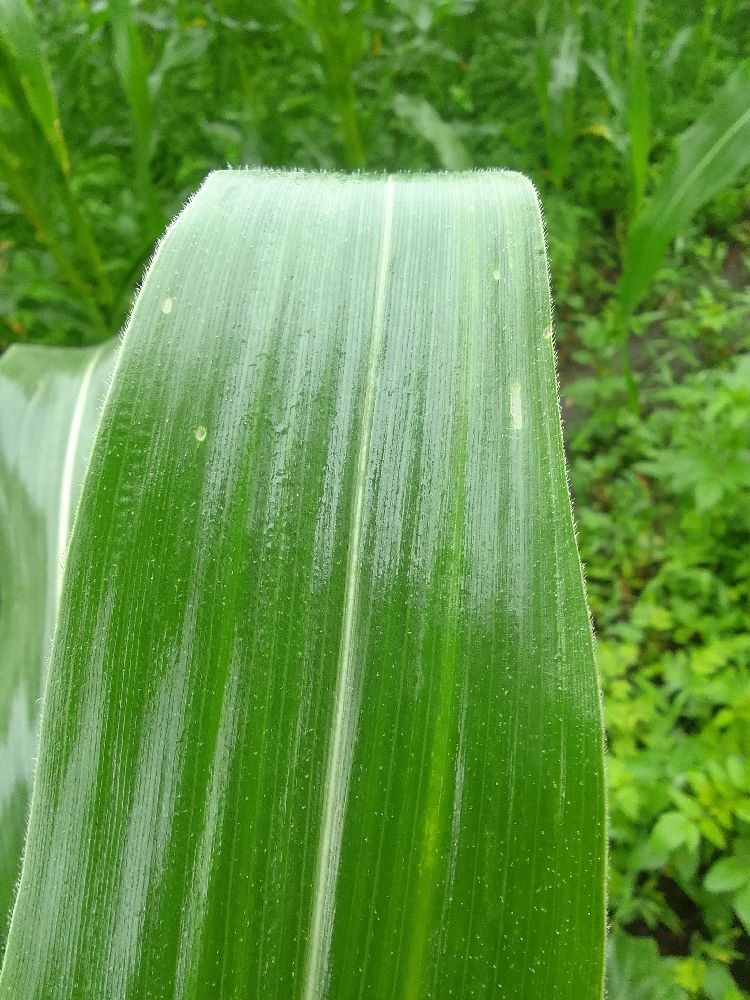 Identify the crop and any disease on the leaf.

maize, healthy
